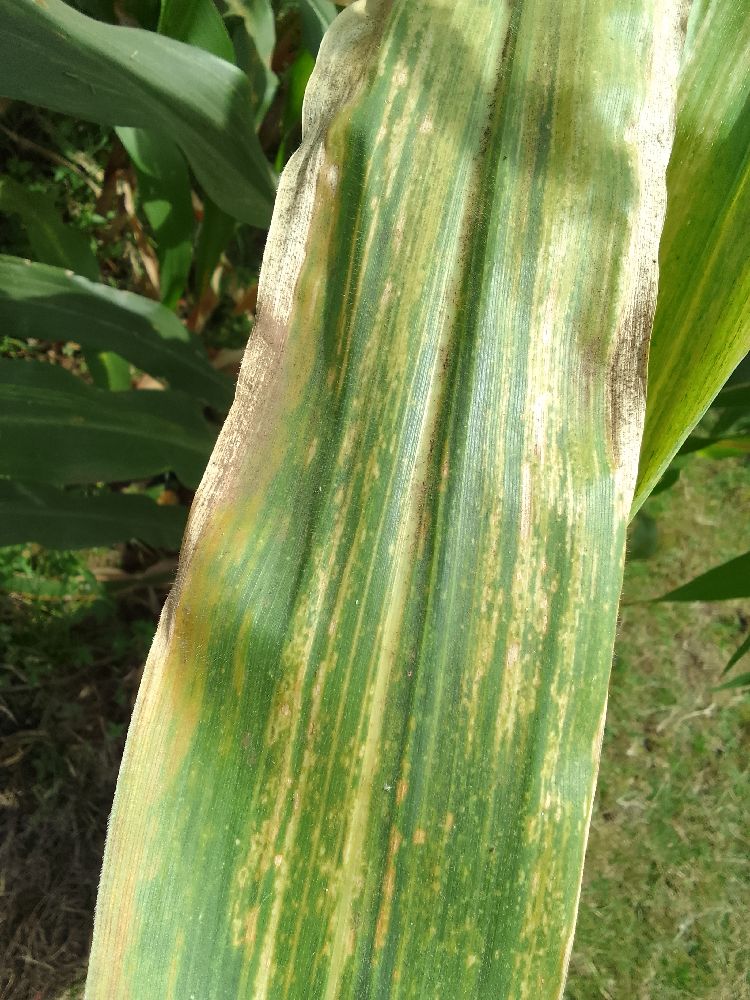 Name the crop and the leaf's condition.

maize, maize lethal necrosis
